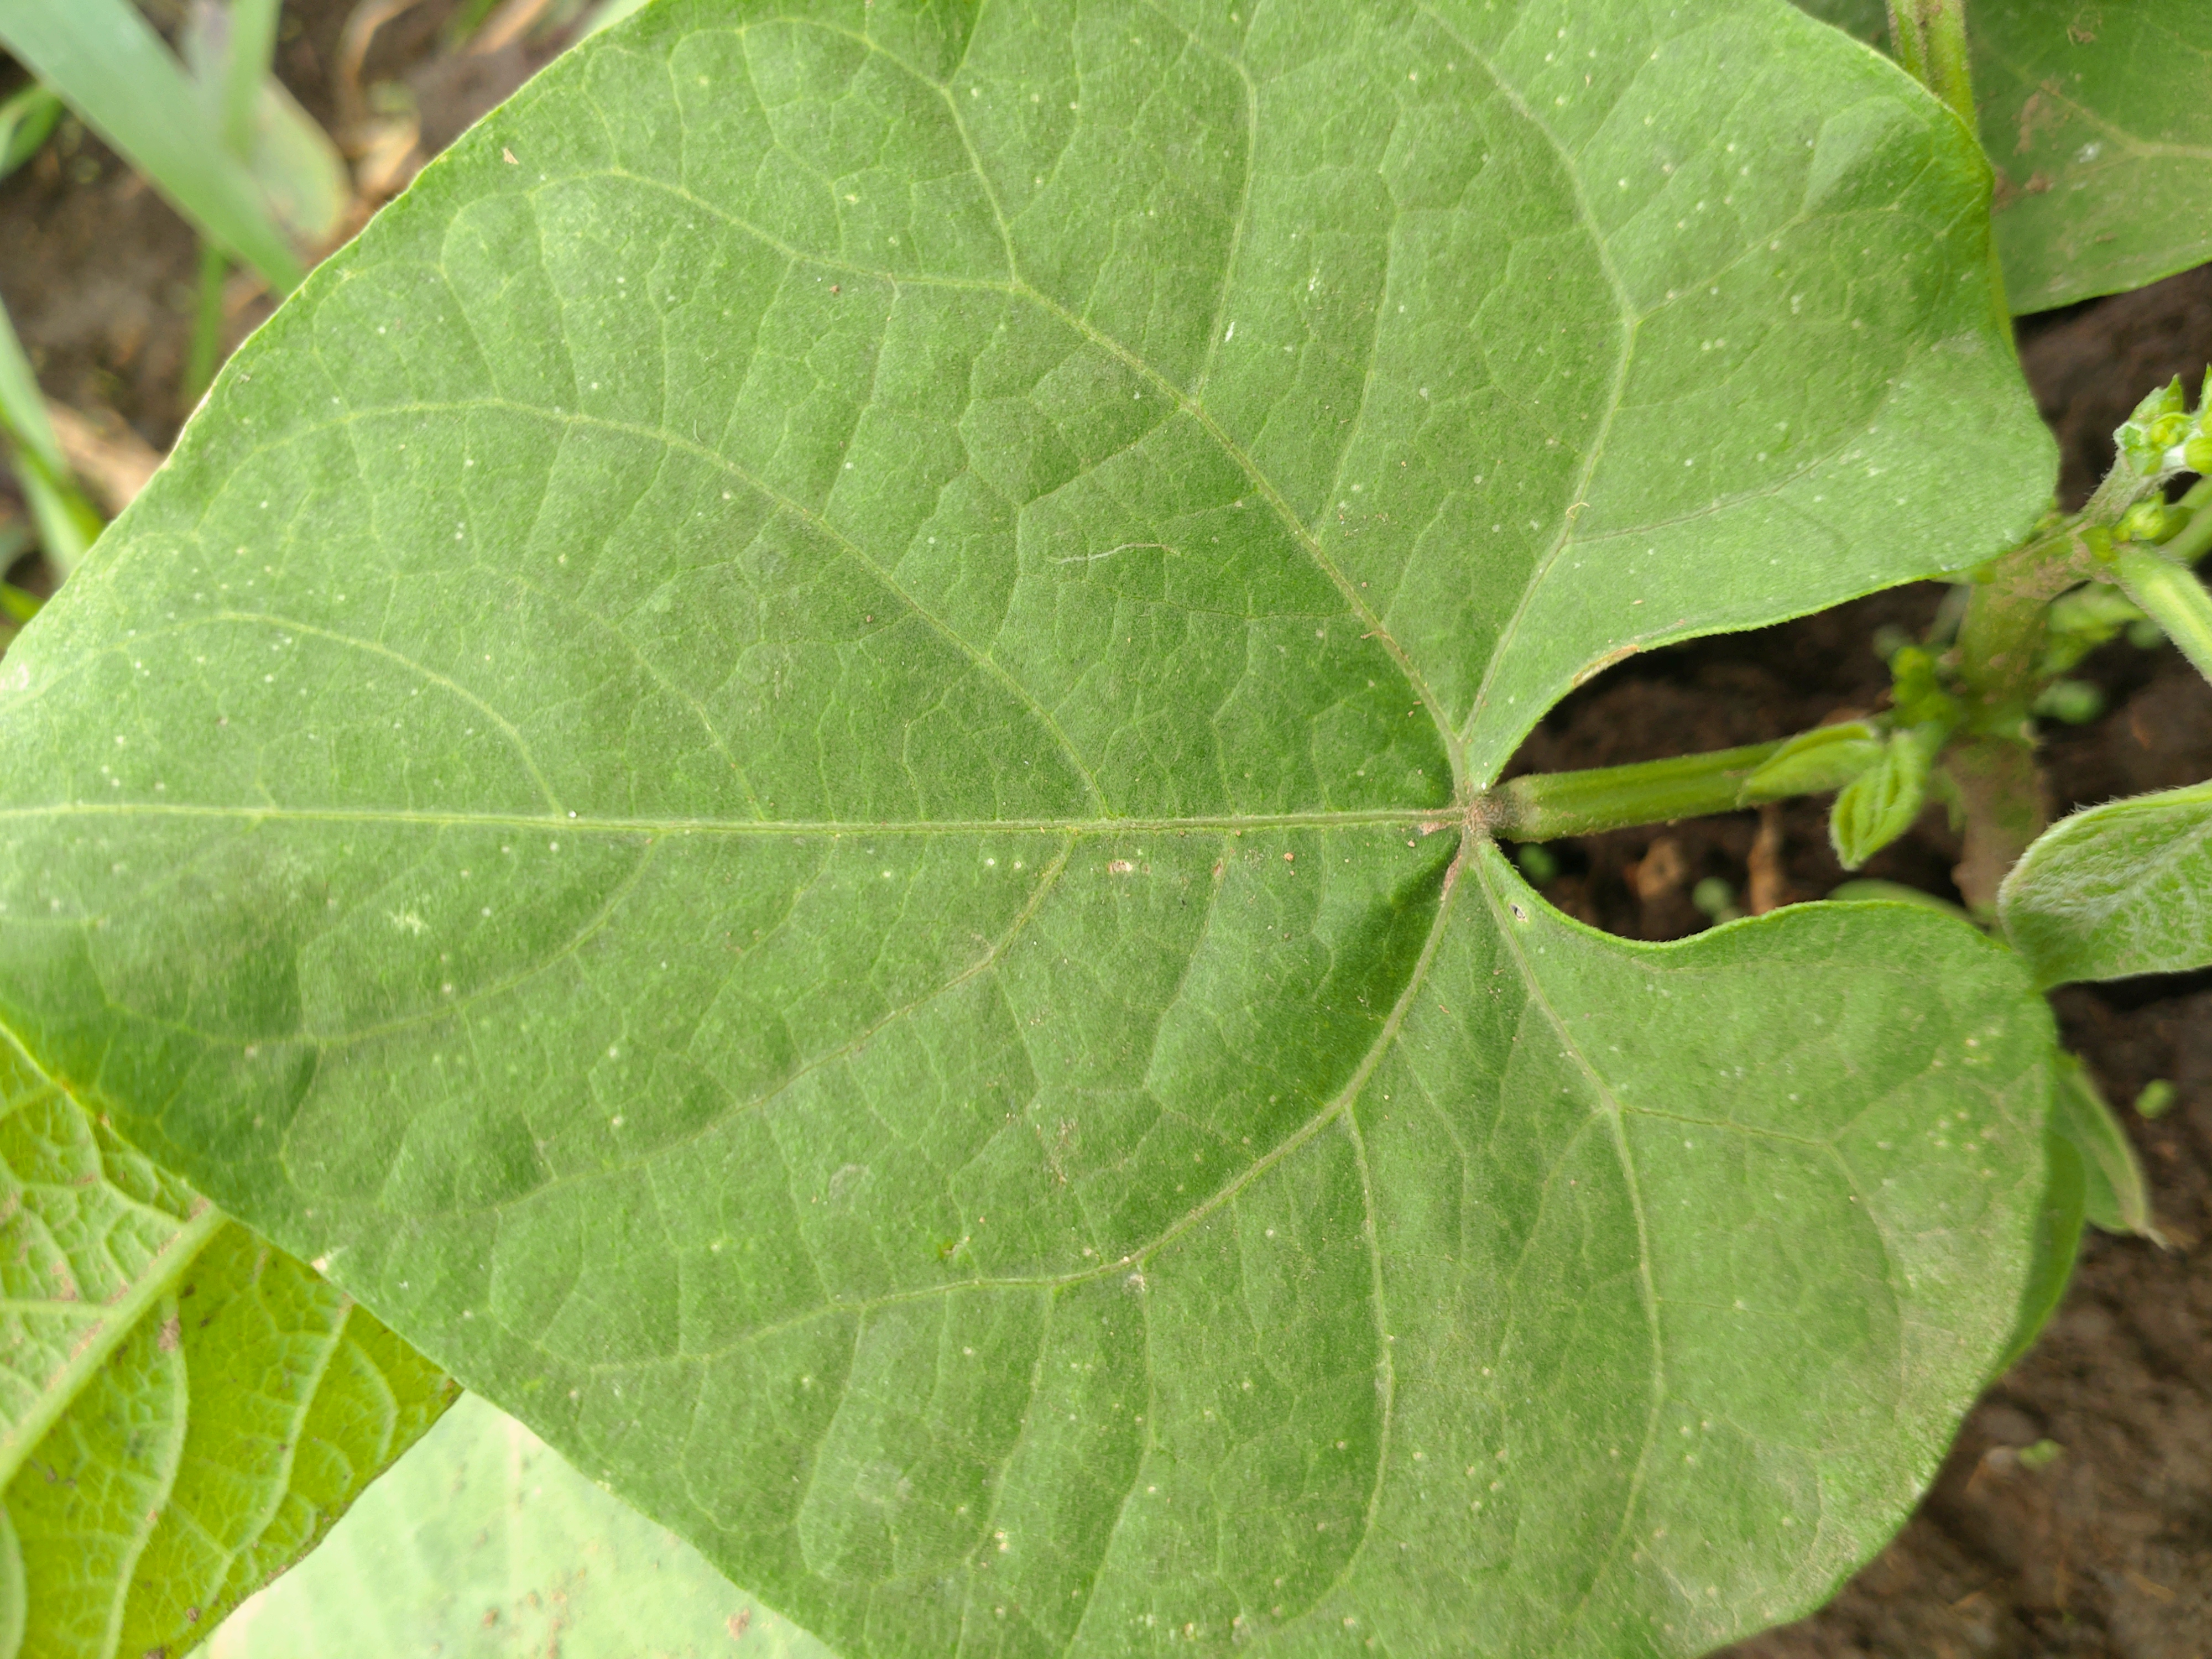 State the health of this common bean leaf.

healthy
